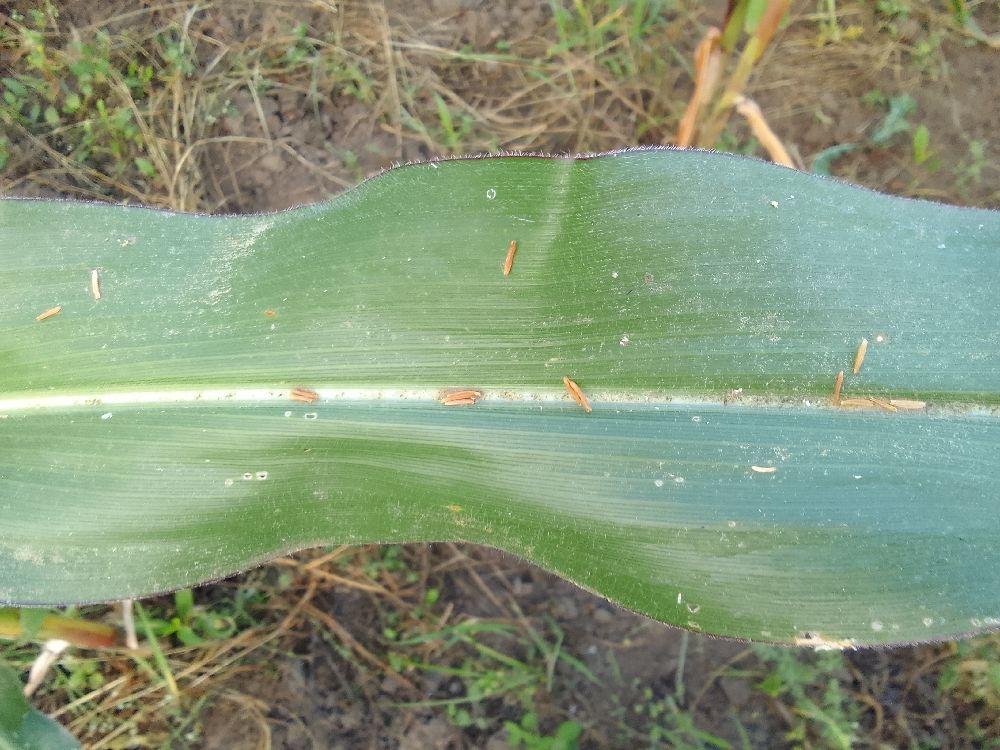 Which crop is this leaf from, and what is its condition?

maize, healthy
